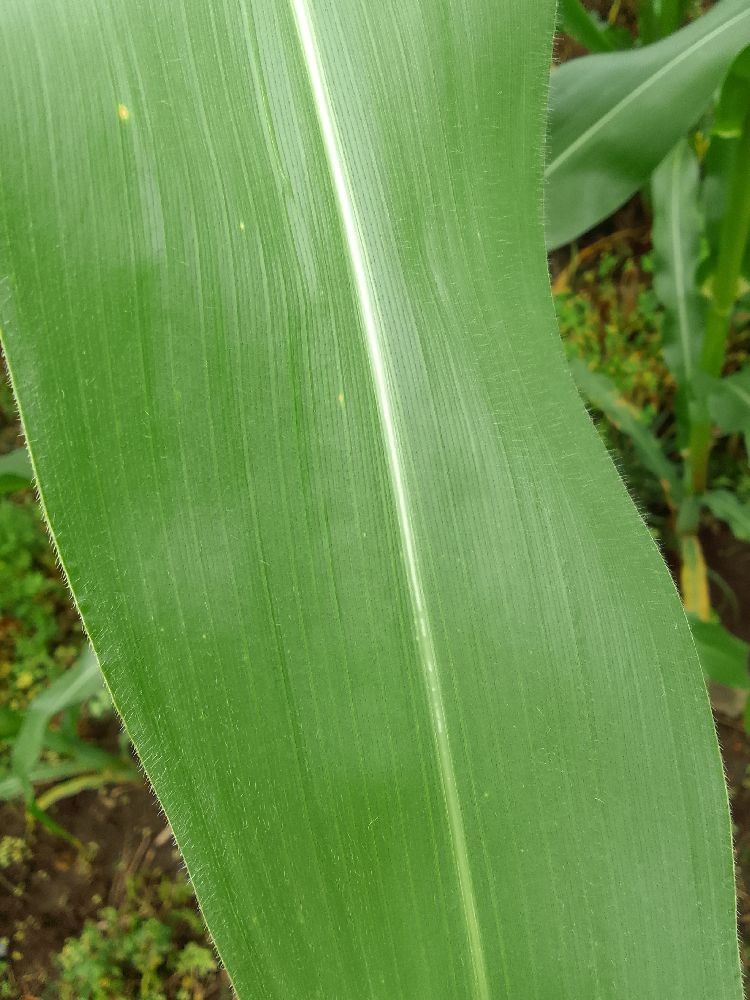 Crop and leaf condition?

maize, healthy
